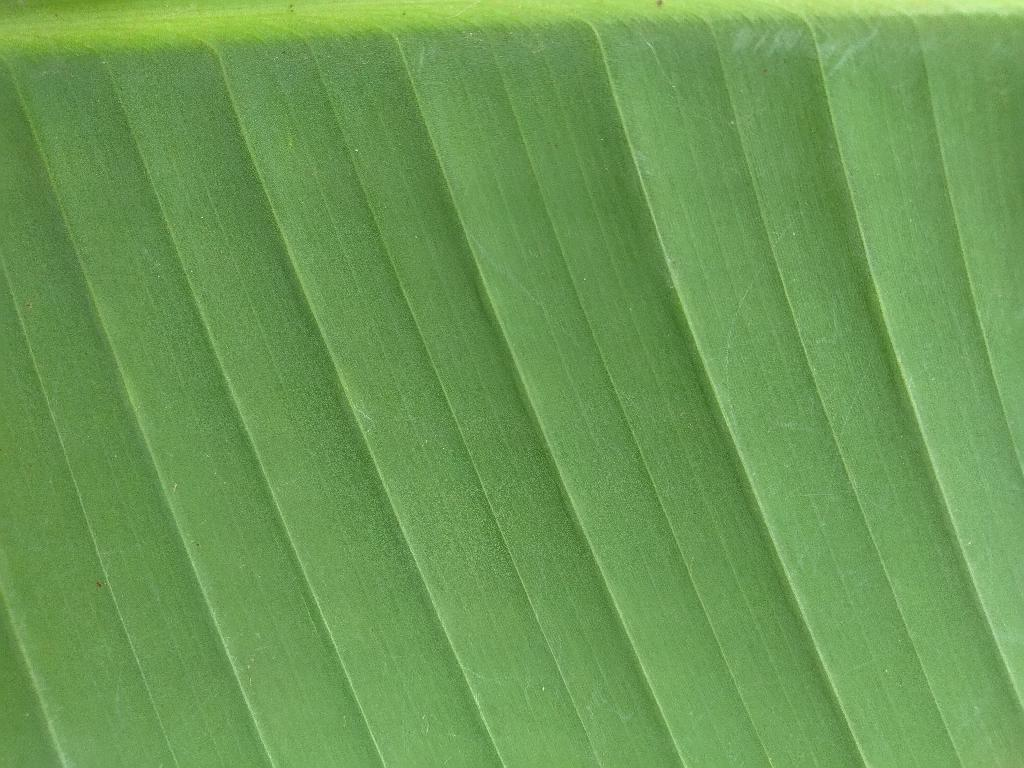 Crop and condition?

banana, healthy
